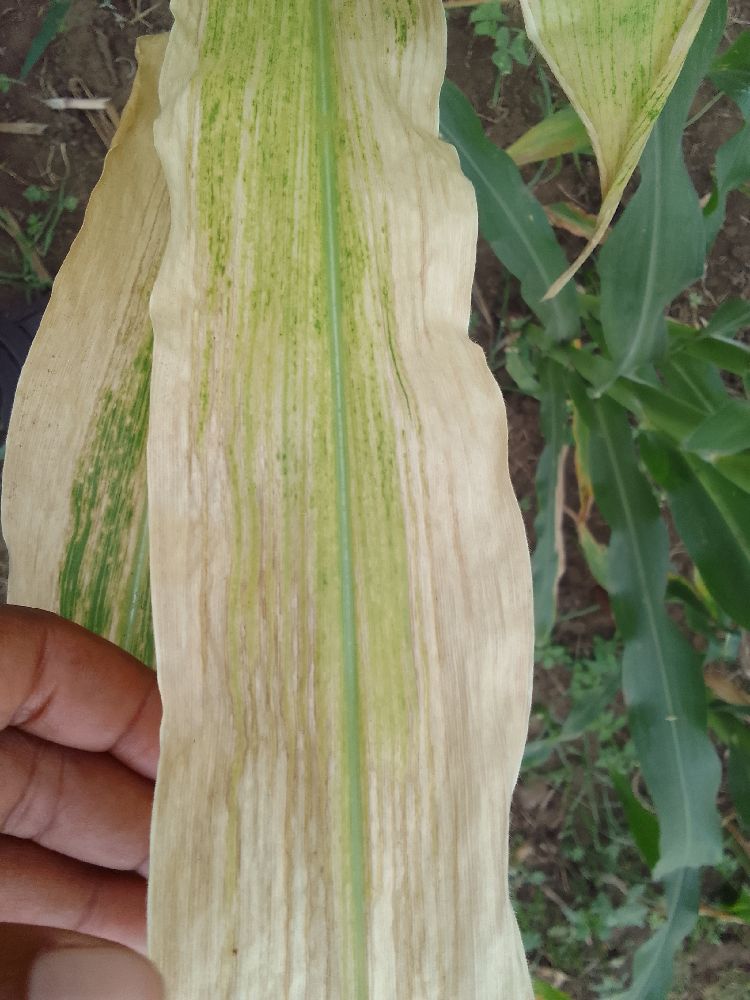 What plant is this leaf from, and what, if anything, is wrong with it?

maize, maize lethal necrosis
